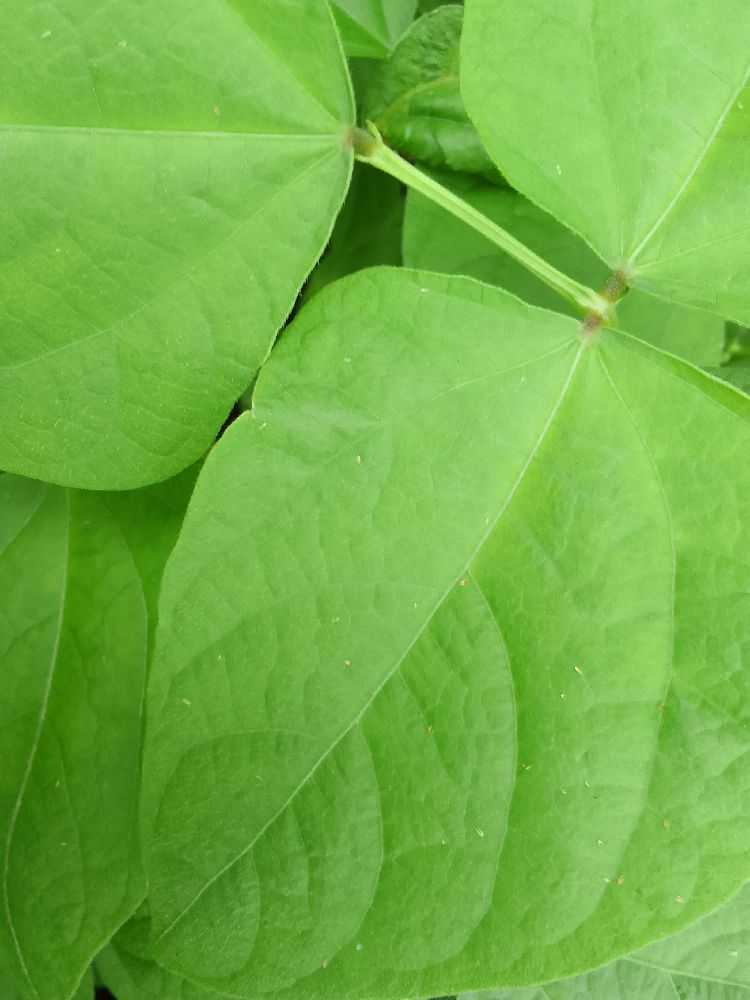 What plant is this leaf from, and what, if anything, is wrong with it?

common bean, healthy
